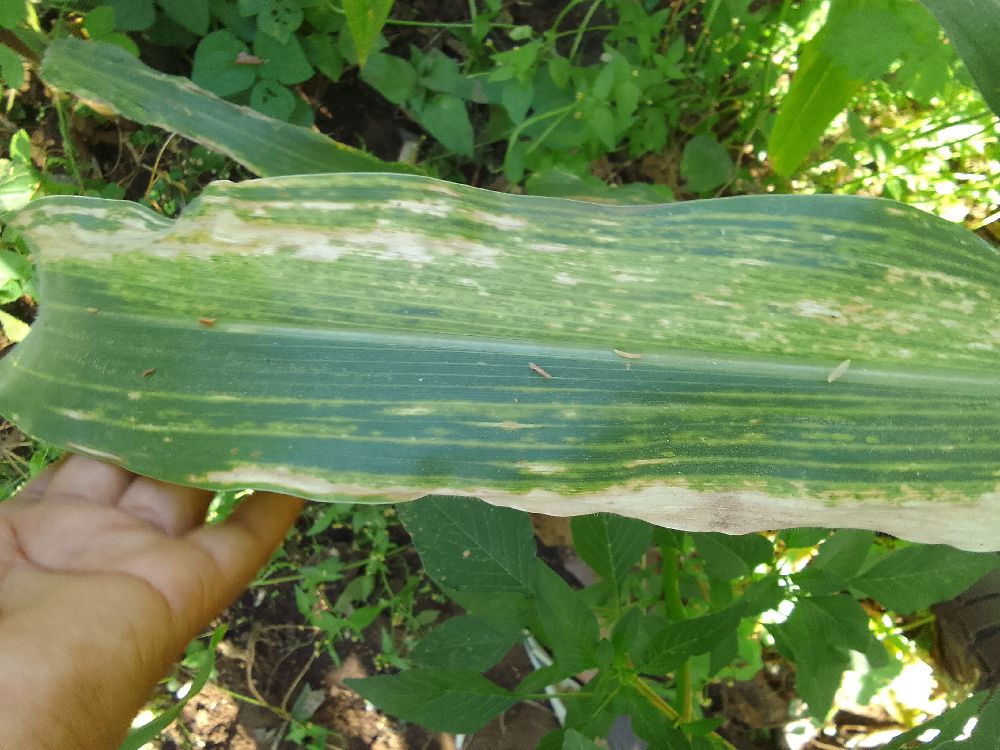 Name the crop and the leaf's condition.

maize, maize lethal necrosis
